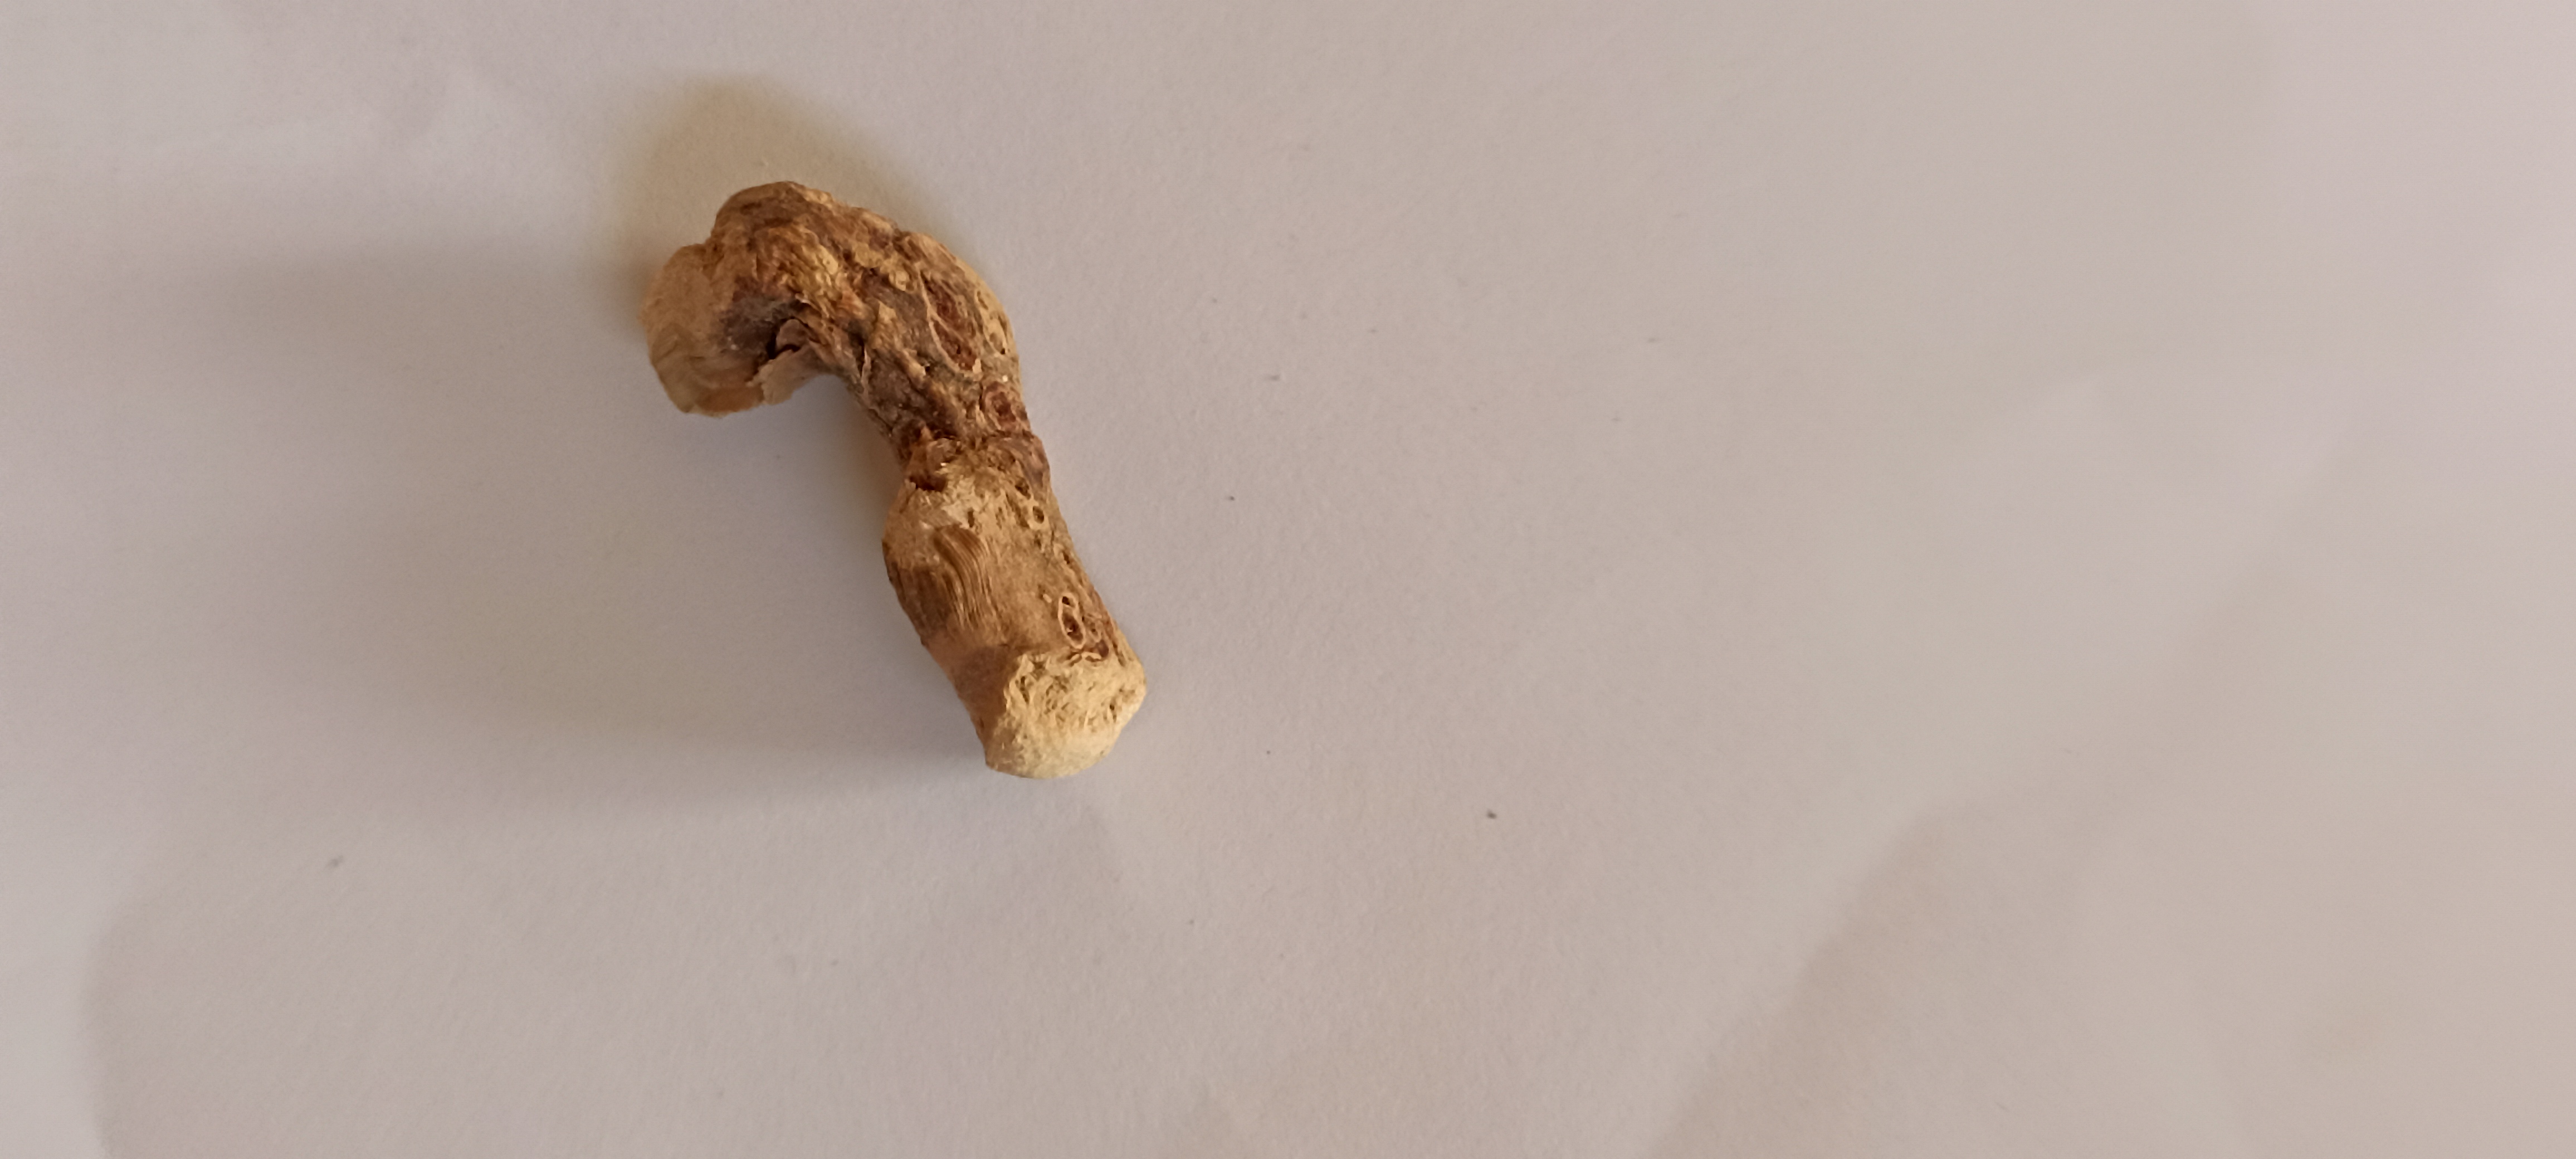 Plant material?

vekhand
